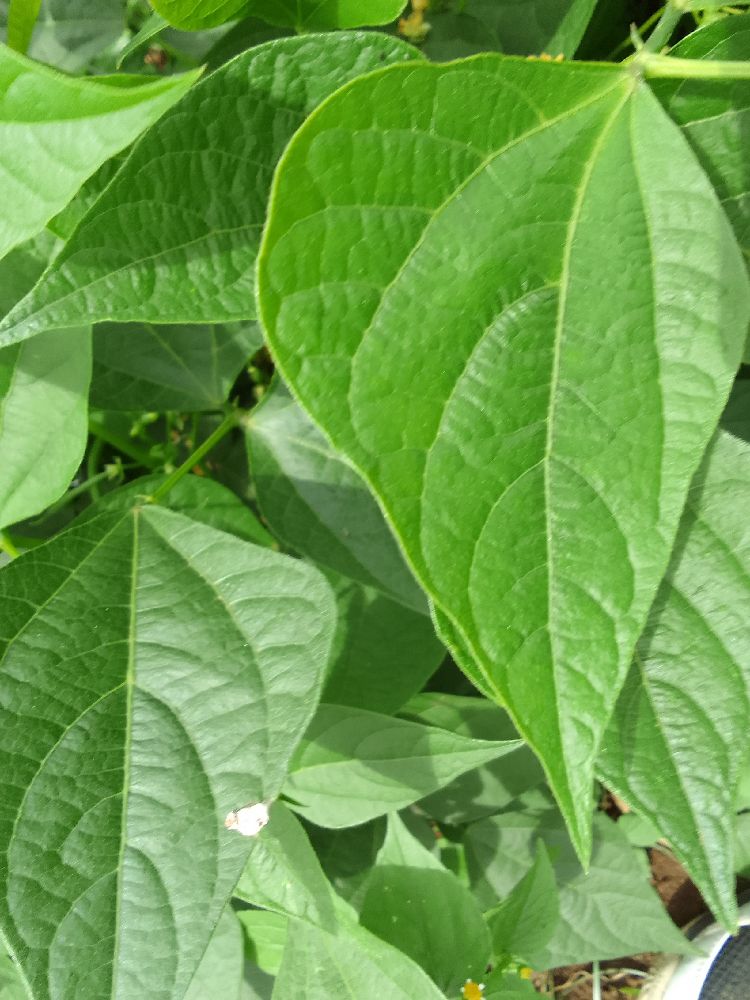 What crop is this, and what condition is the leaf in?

common bean, healthy
